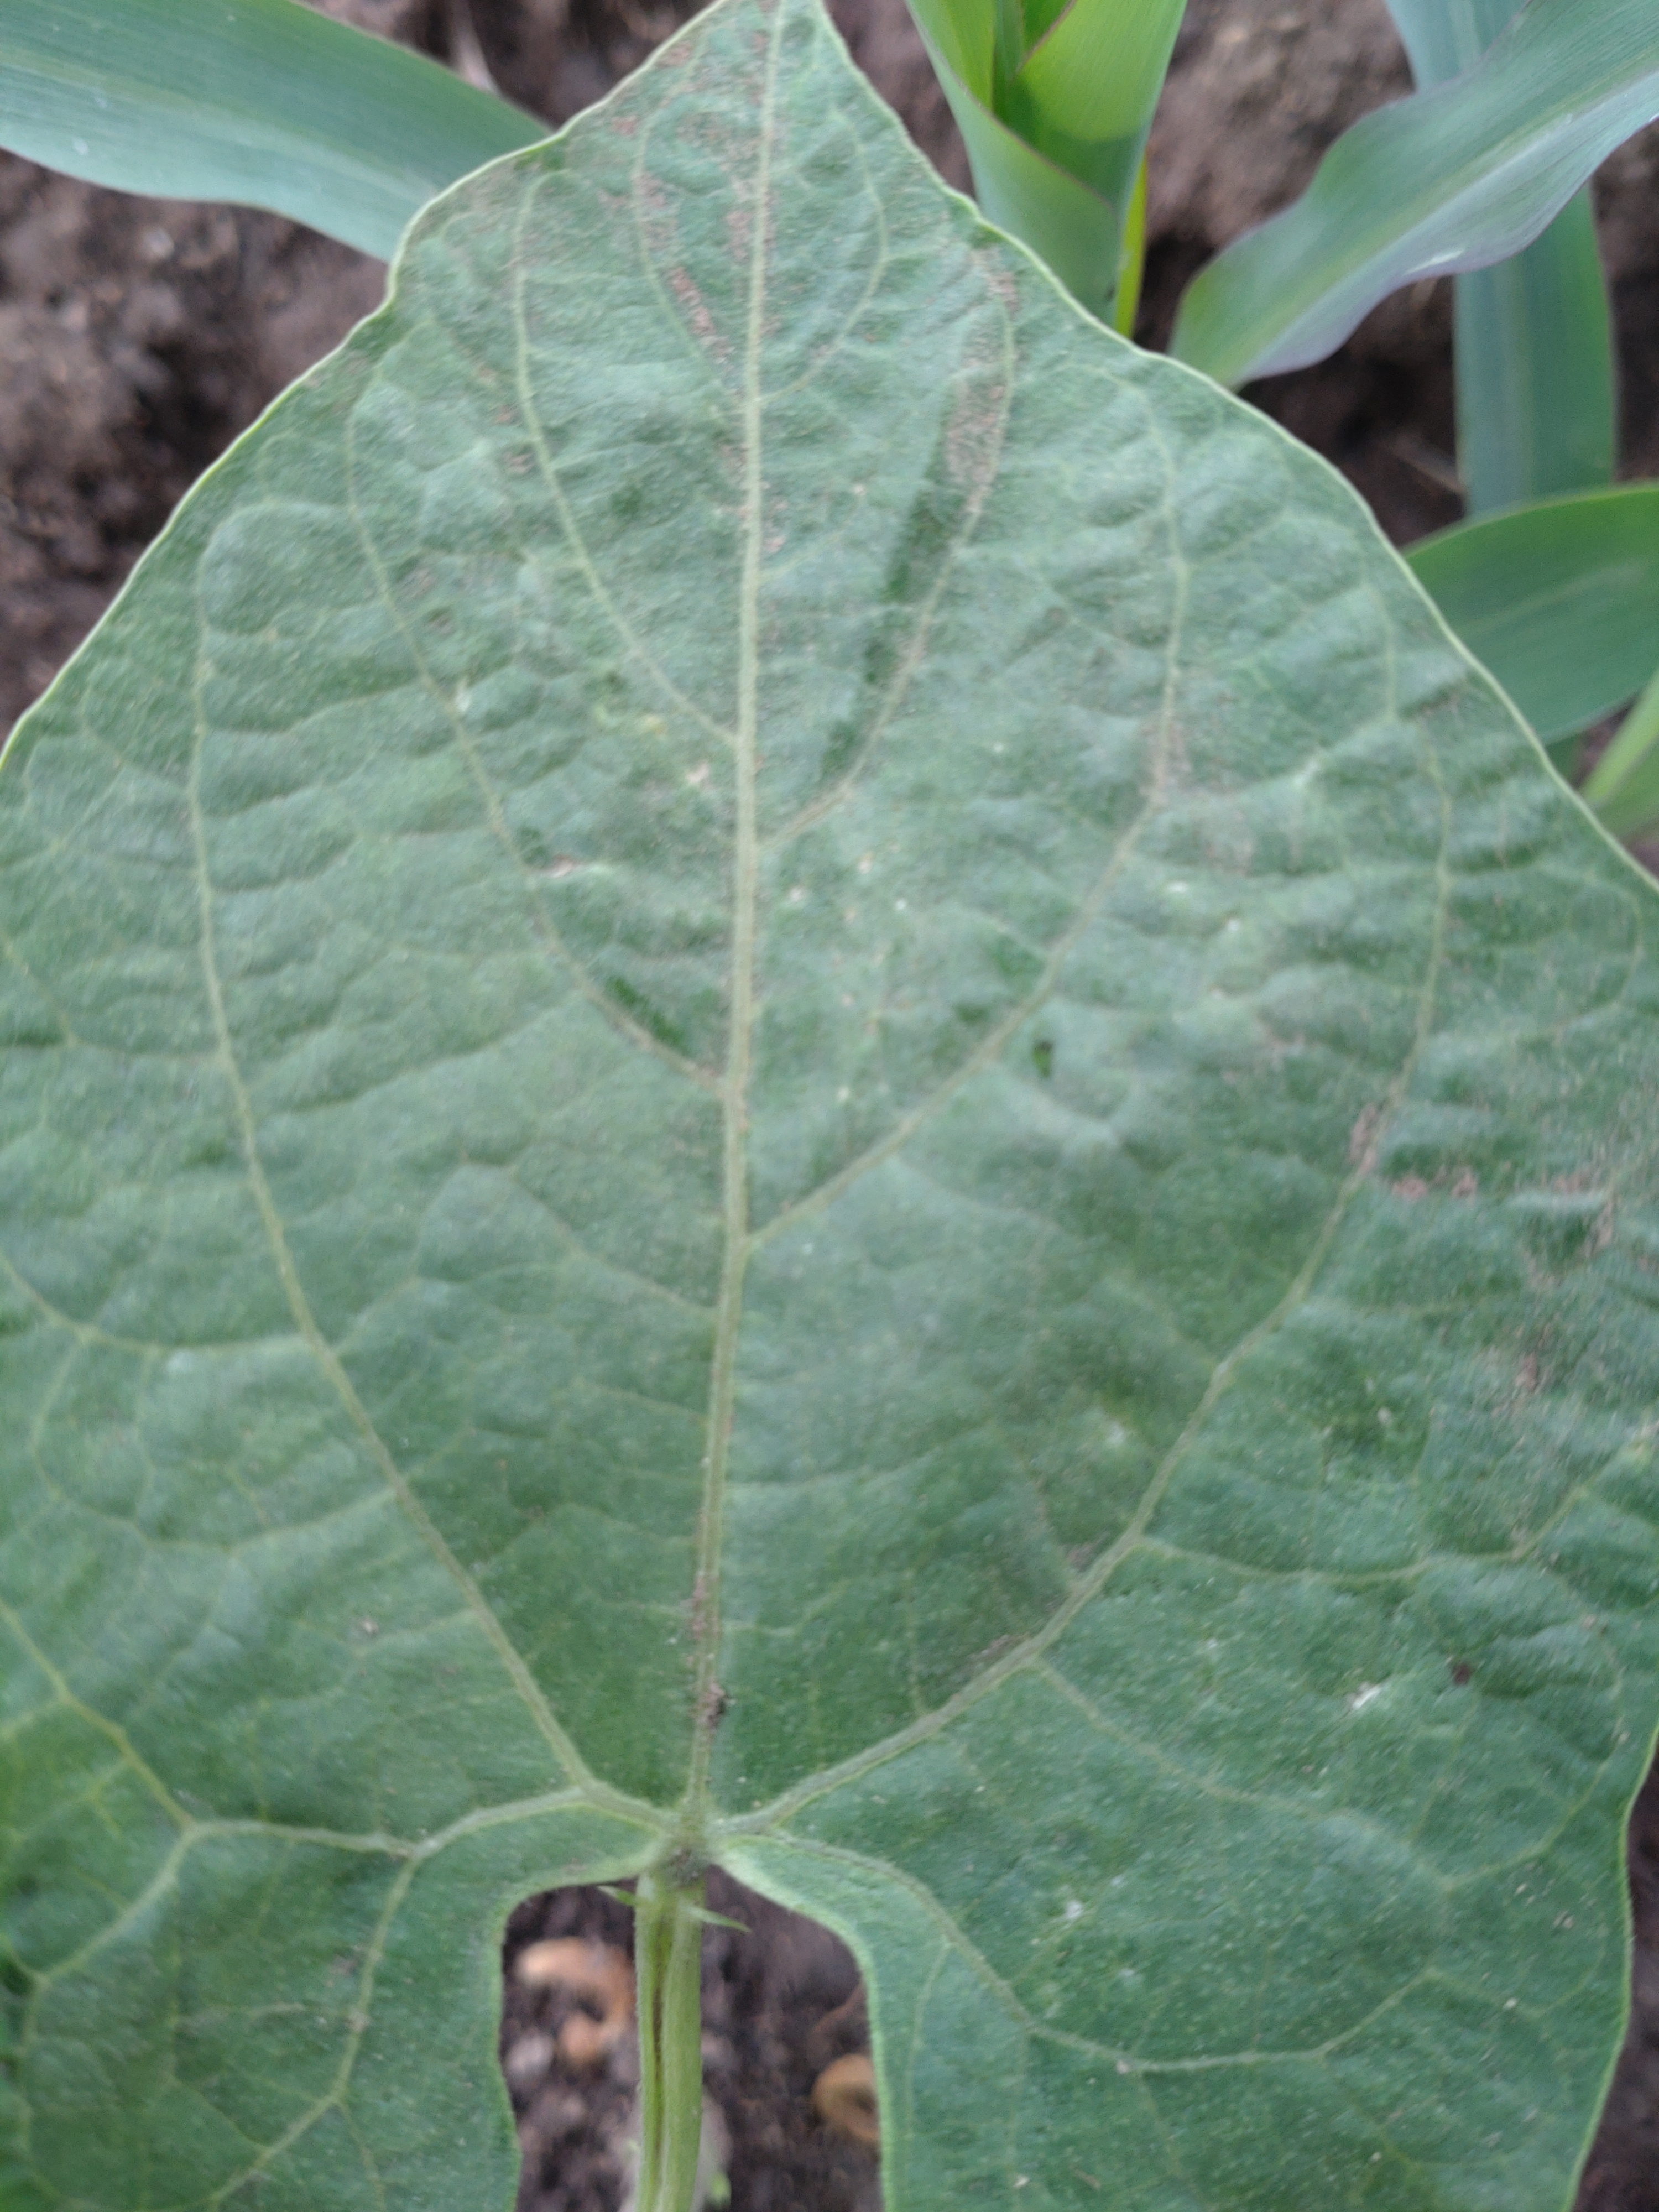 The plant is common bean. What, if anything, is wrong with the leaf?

healthy
